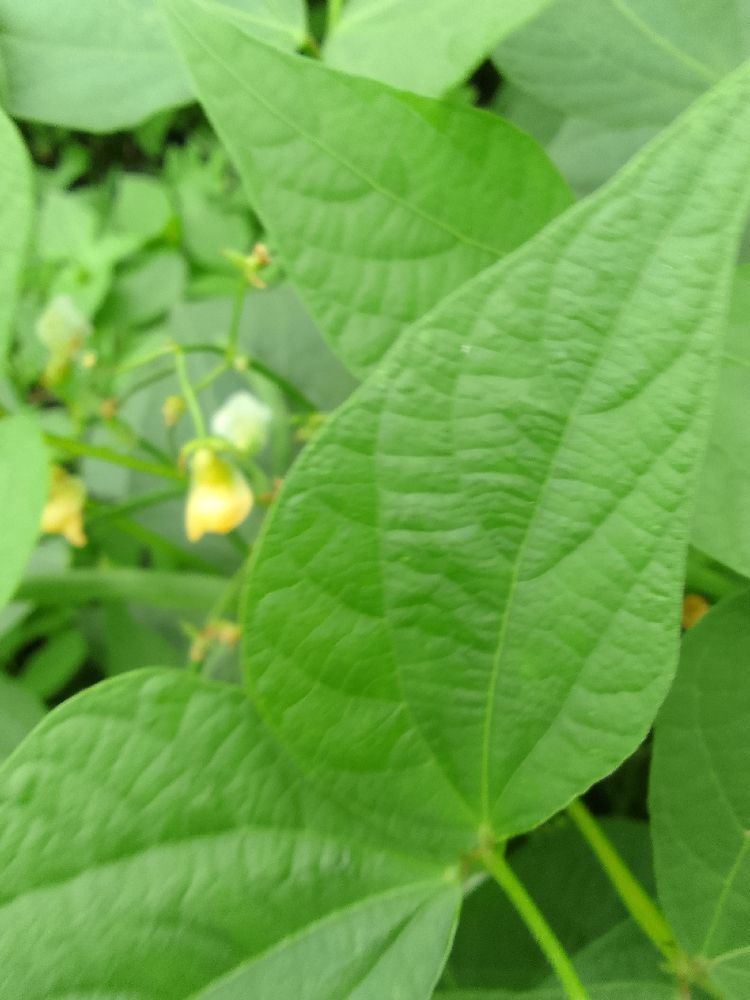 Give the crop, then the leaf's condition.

common bean, healthy
